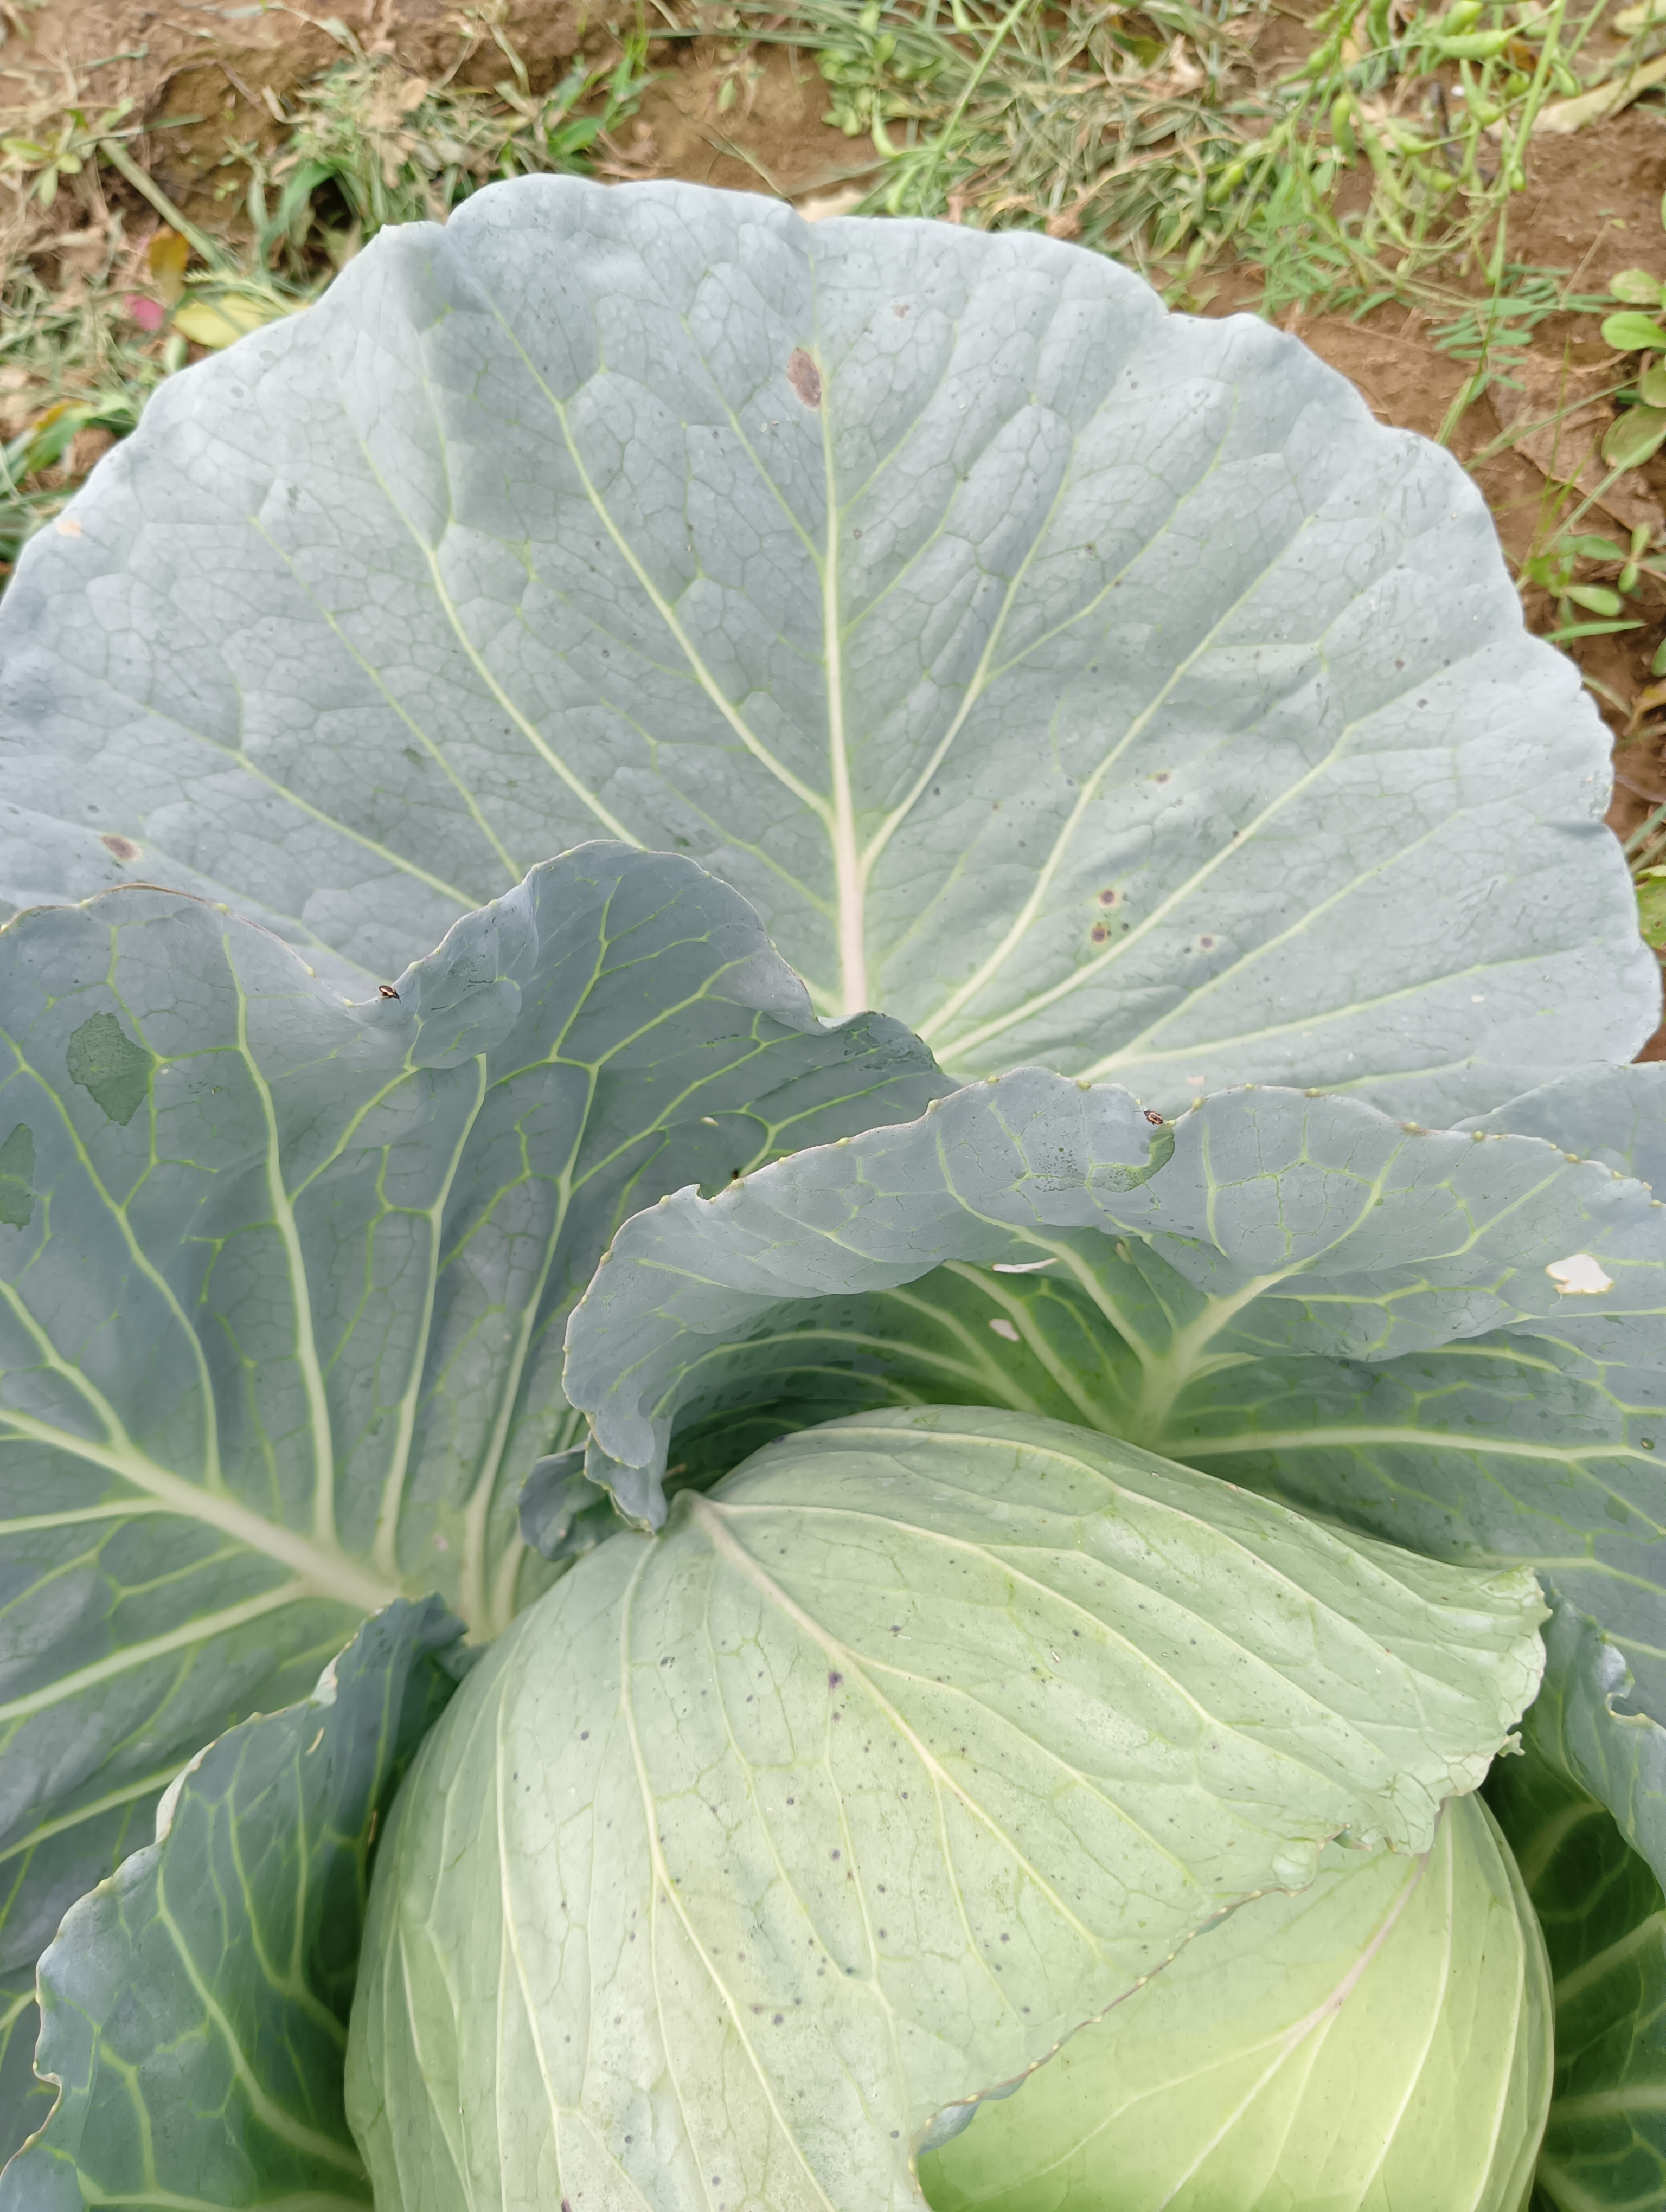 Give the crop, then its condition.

cabbage, healthy
